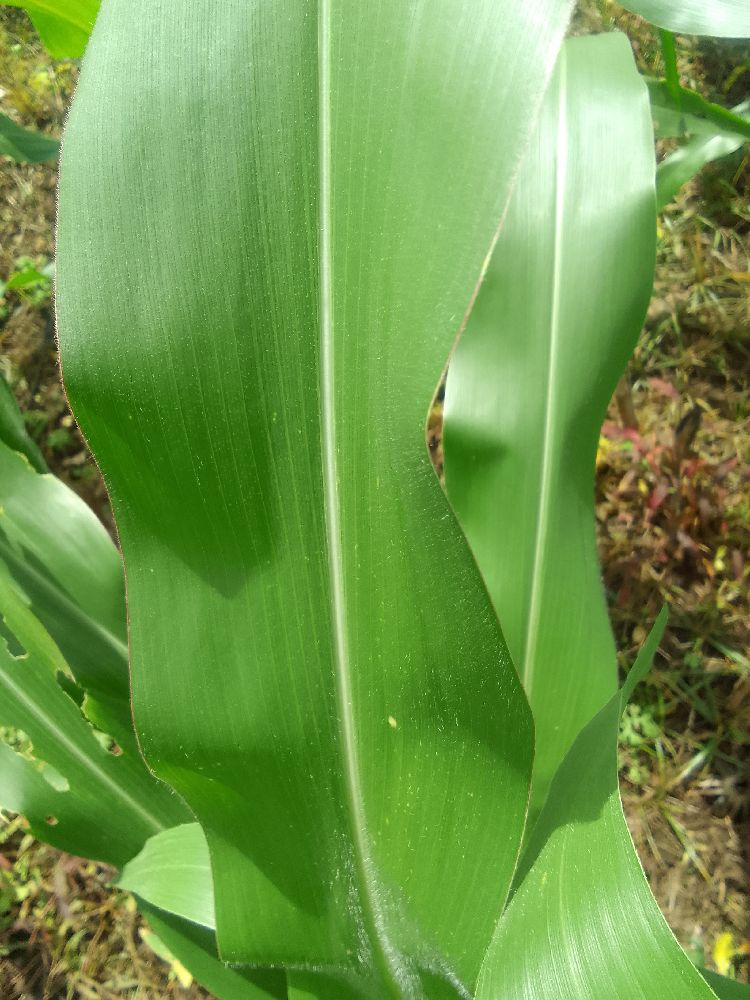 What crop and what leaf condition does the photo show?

maize, healthy
